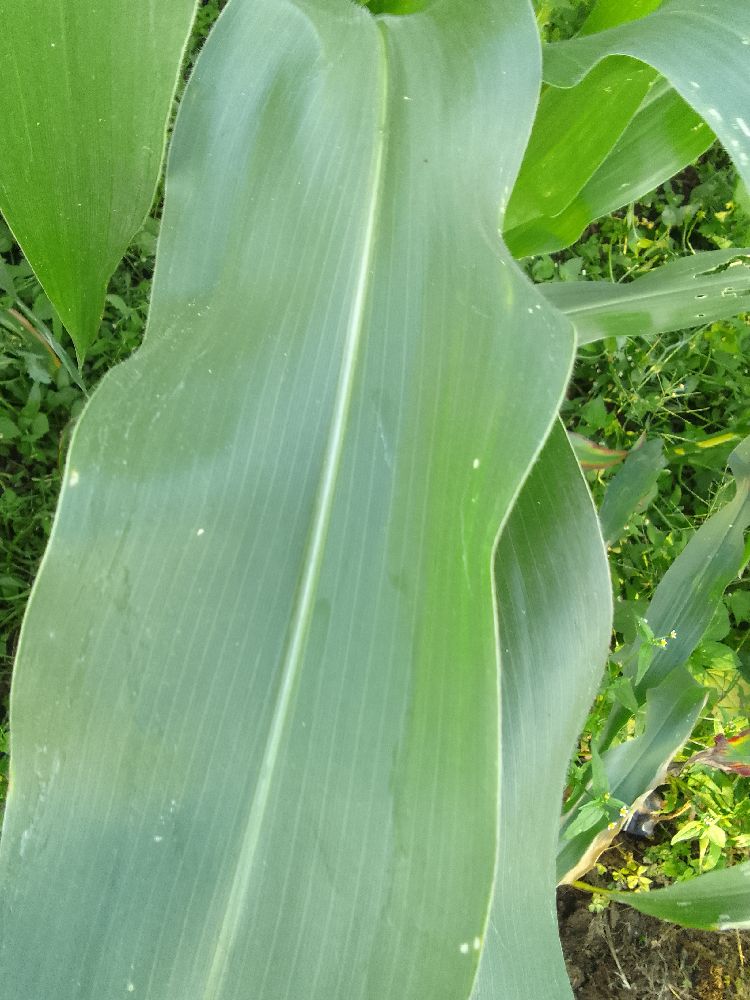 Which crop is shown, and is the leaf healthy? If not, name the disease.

maize, healthy
